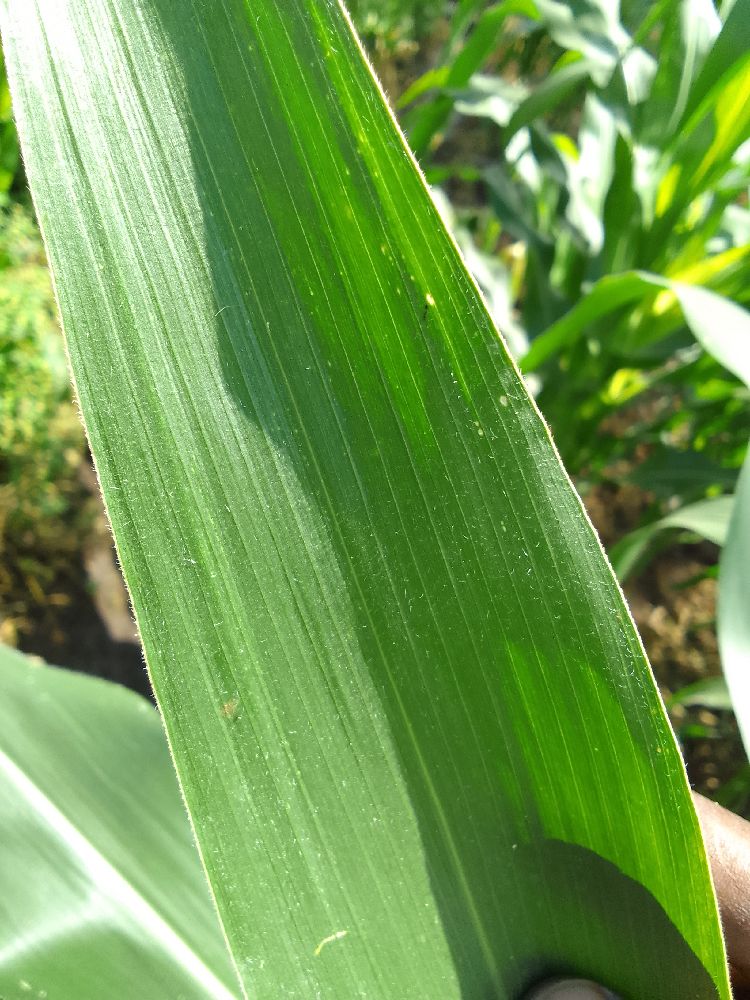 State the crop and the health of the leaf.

maize, healthy
